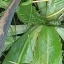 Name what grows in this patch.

structured weed
